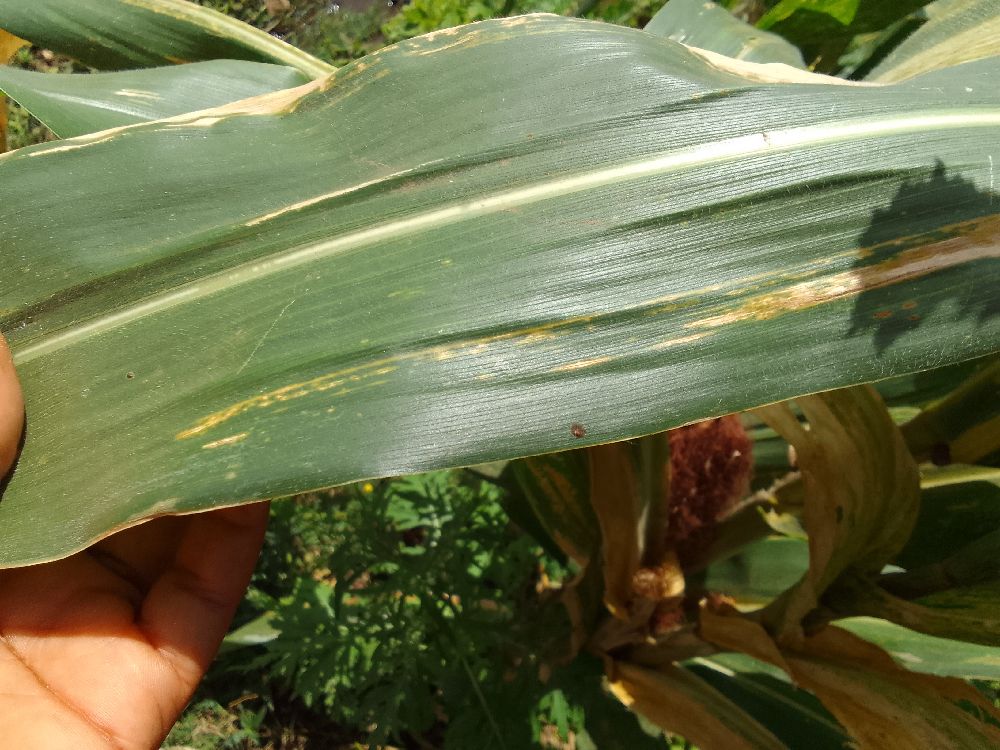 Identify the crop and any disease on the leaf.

maize, maize lethal necrosis
